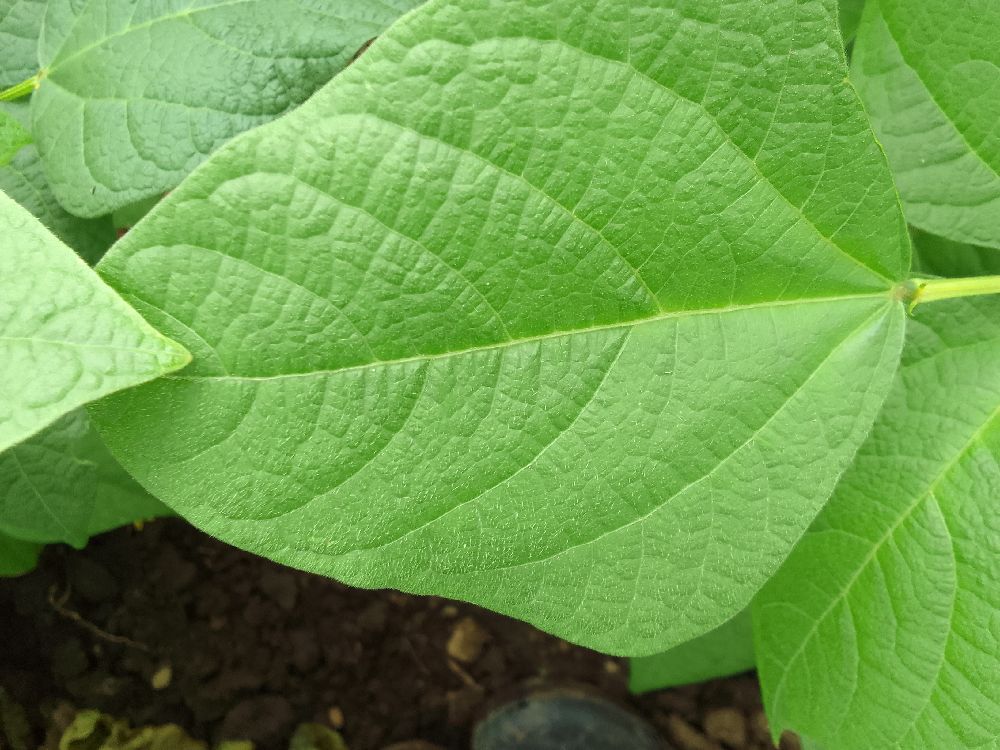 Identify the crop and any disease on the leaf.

common bean, healthy
